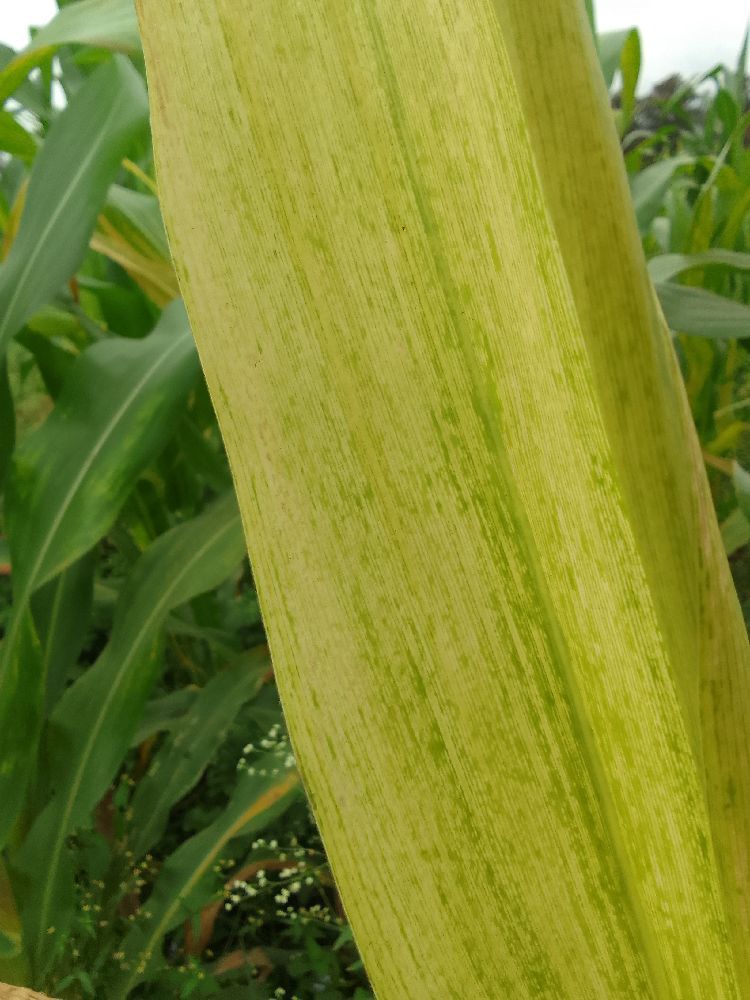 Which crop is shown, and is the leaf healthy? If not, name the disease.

maize, maize lethal necrosis
